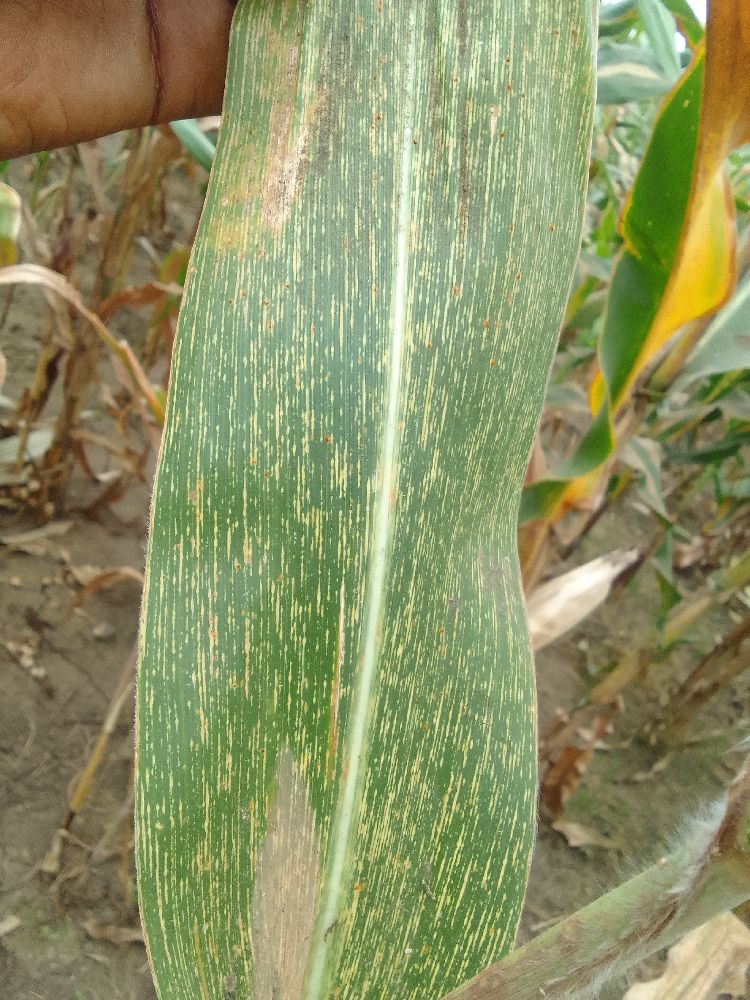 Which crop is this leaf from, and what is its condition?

maize, maize streak virus
